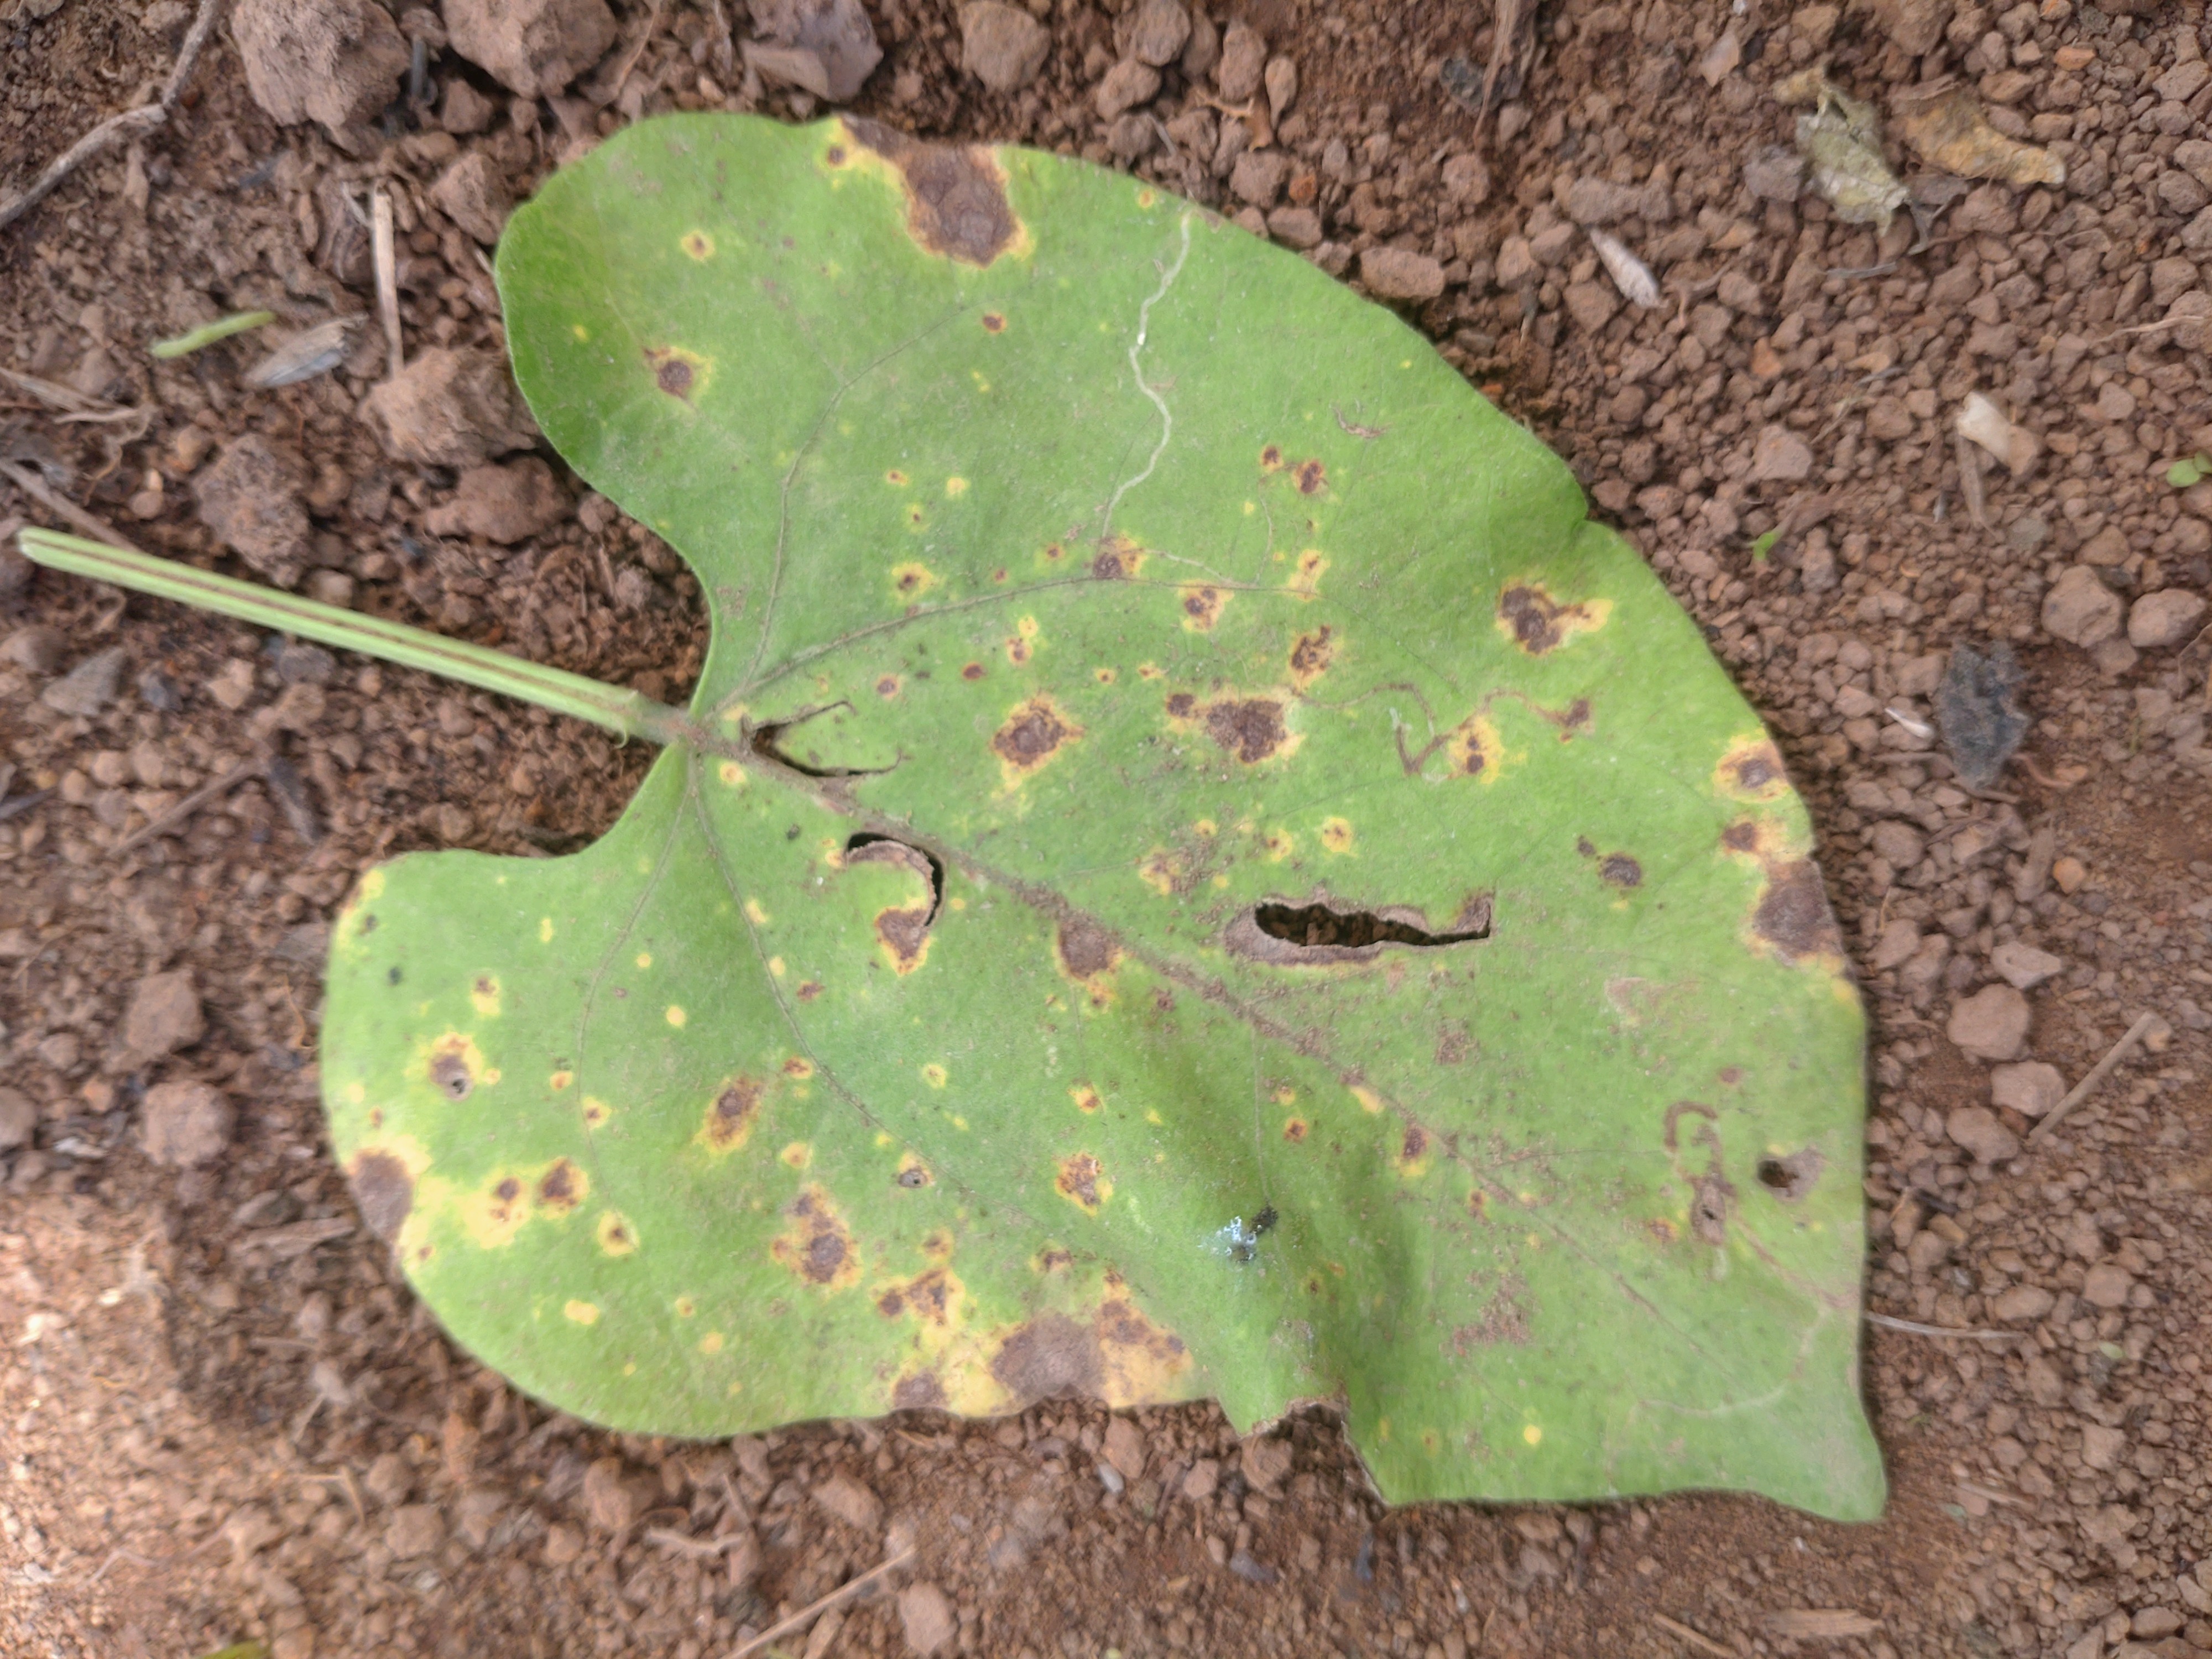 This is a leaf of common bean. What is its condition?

rust
